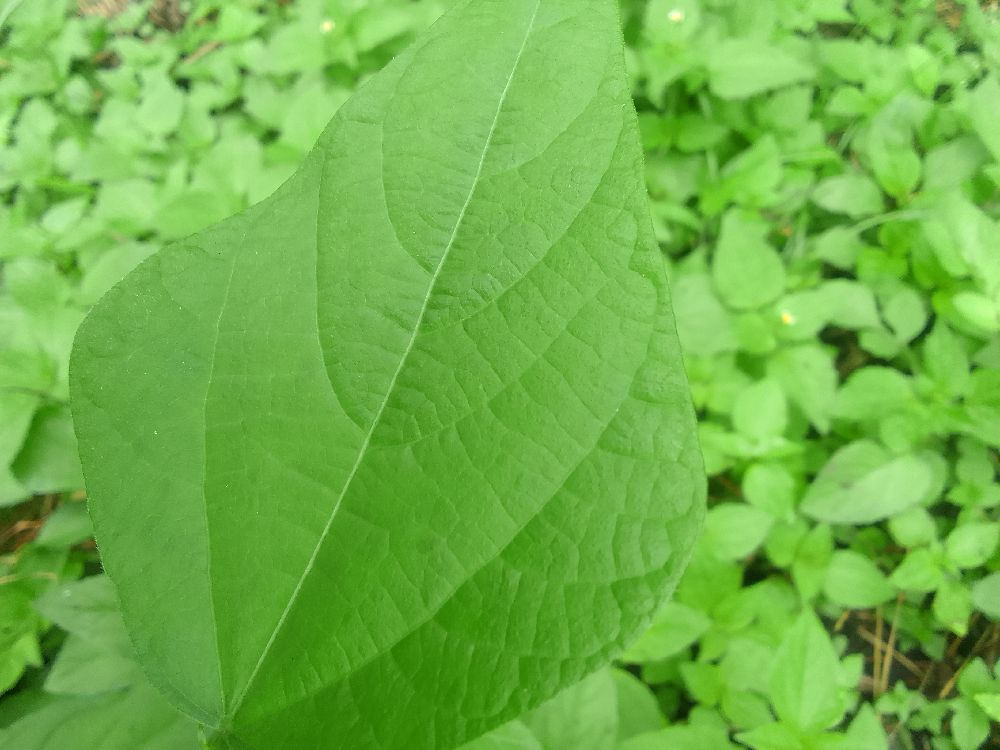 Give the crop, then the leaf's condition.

common bean, healthy
